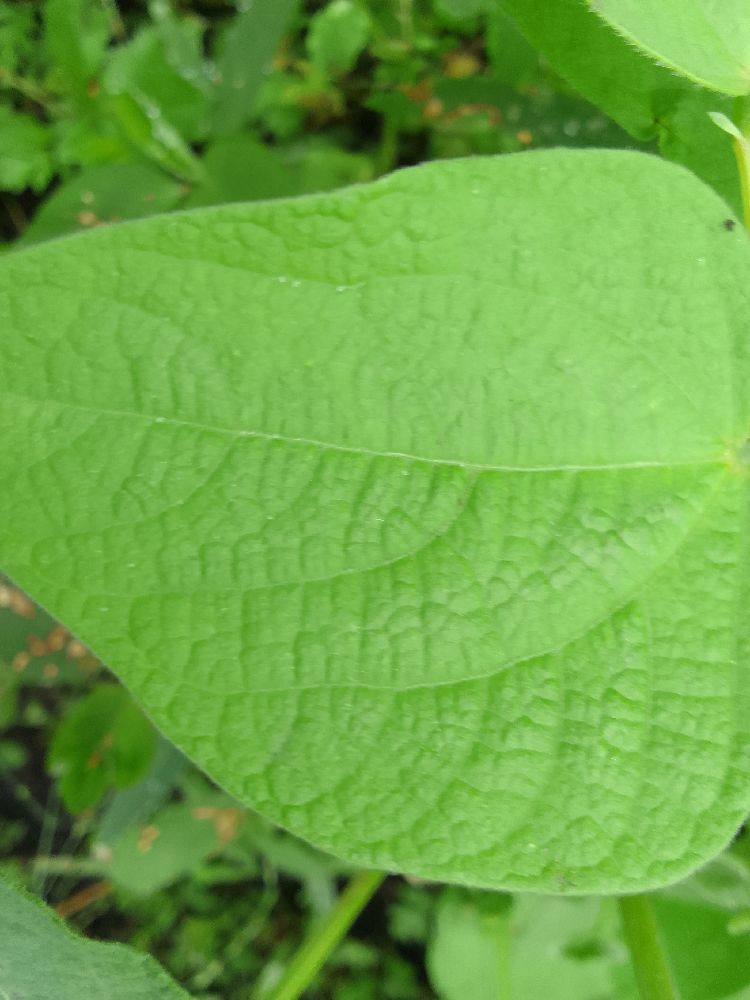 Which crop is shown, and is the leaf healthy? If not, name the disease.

common bean, healthy
